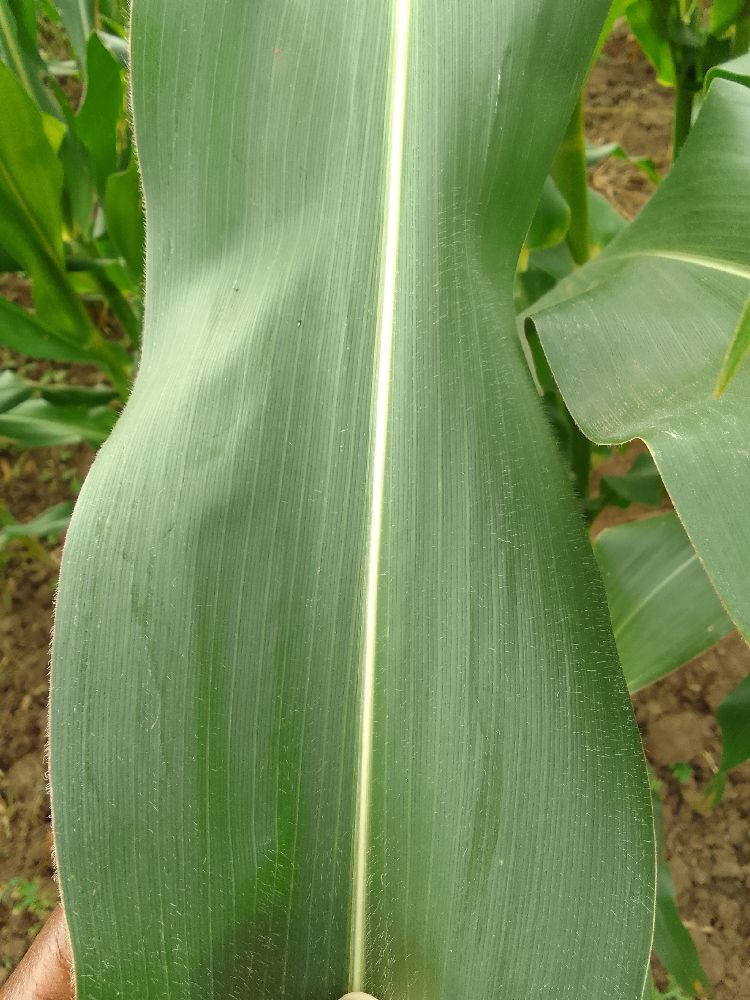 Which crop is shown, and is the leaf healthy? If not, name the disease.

maize, healthy
